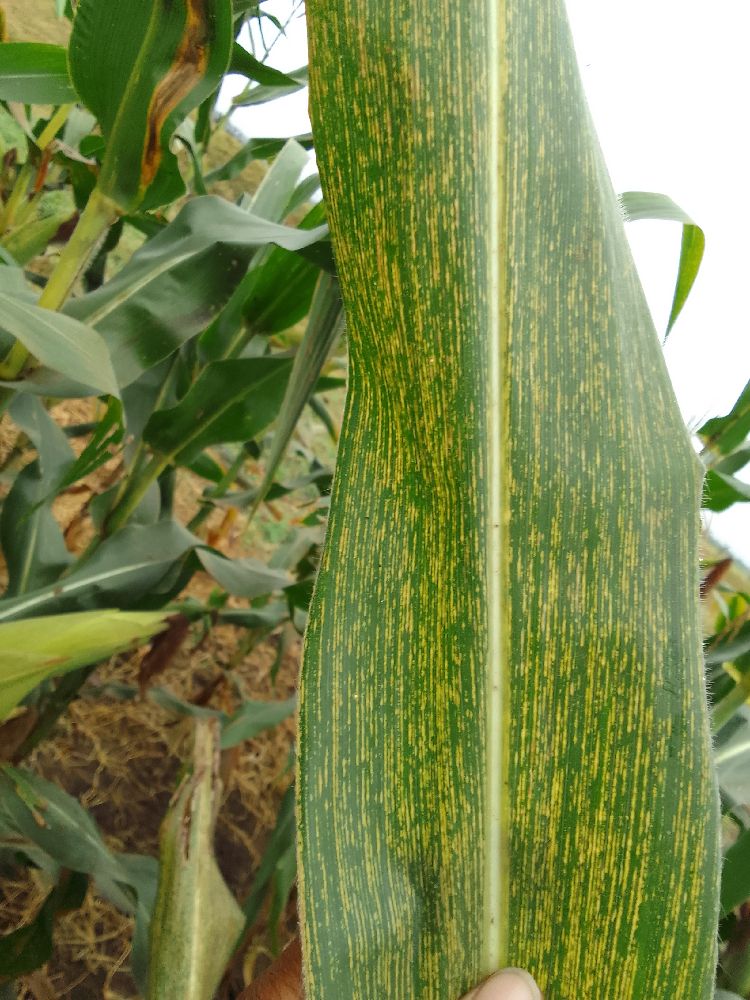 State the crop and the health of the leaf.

maize, maize streak virus
